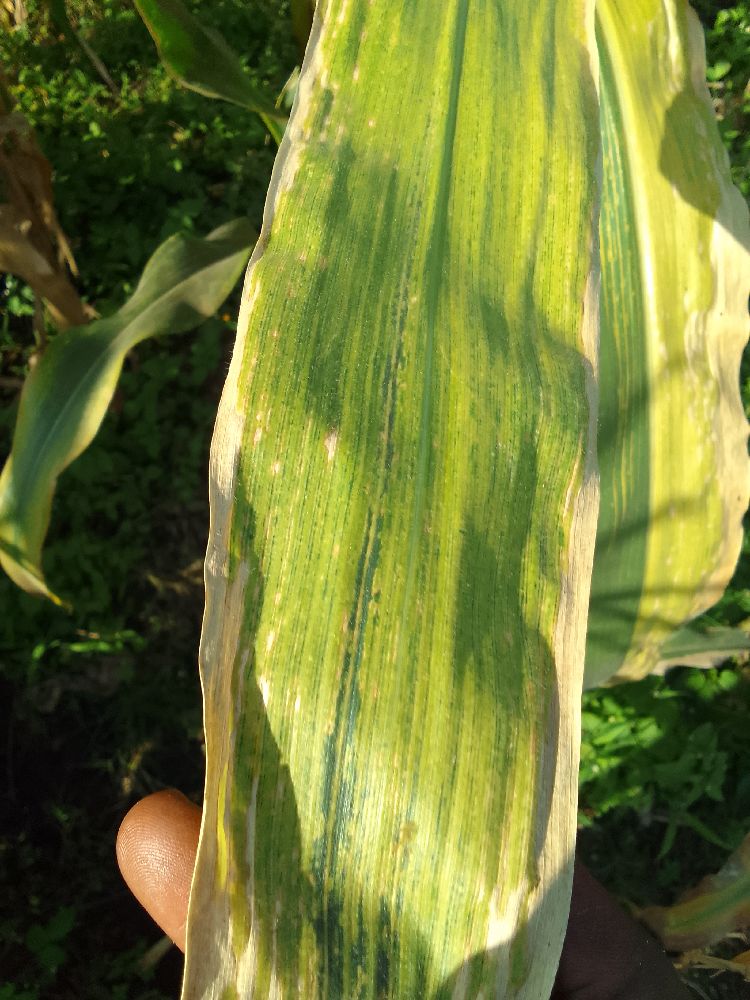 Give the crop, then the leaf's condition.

maize, maize lethal necrosis
